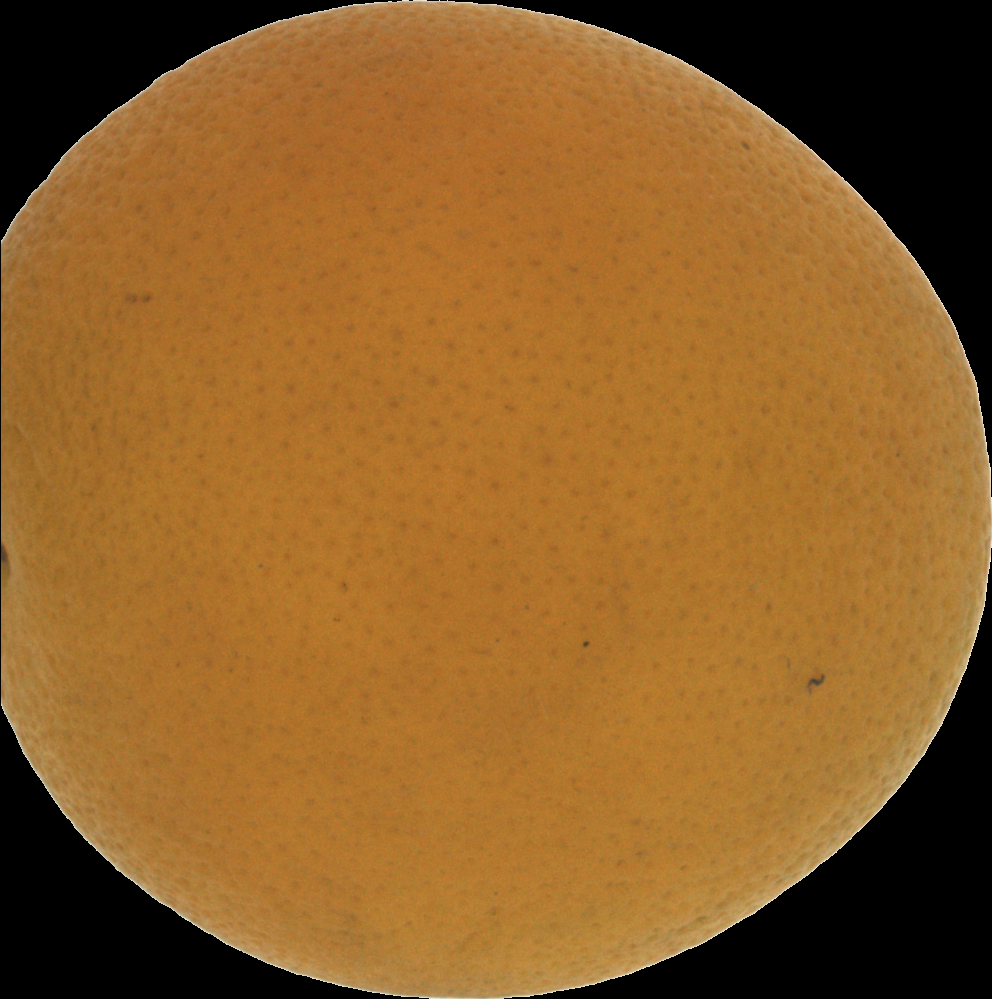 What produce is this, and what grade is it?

orange, bad
